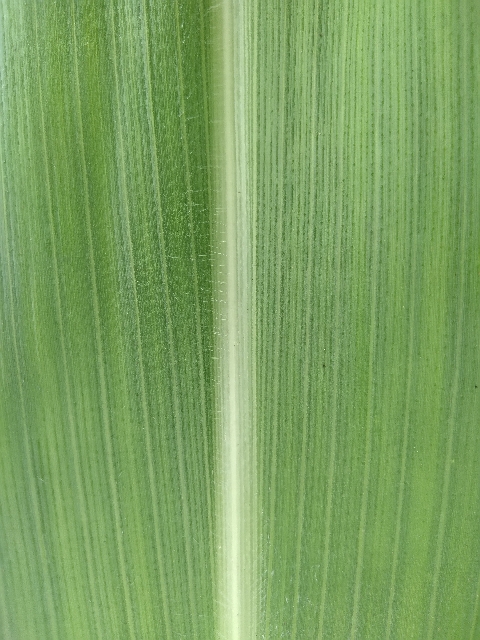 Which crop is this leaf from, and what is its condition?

maize, healthy
